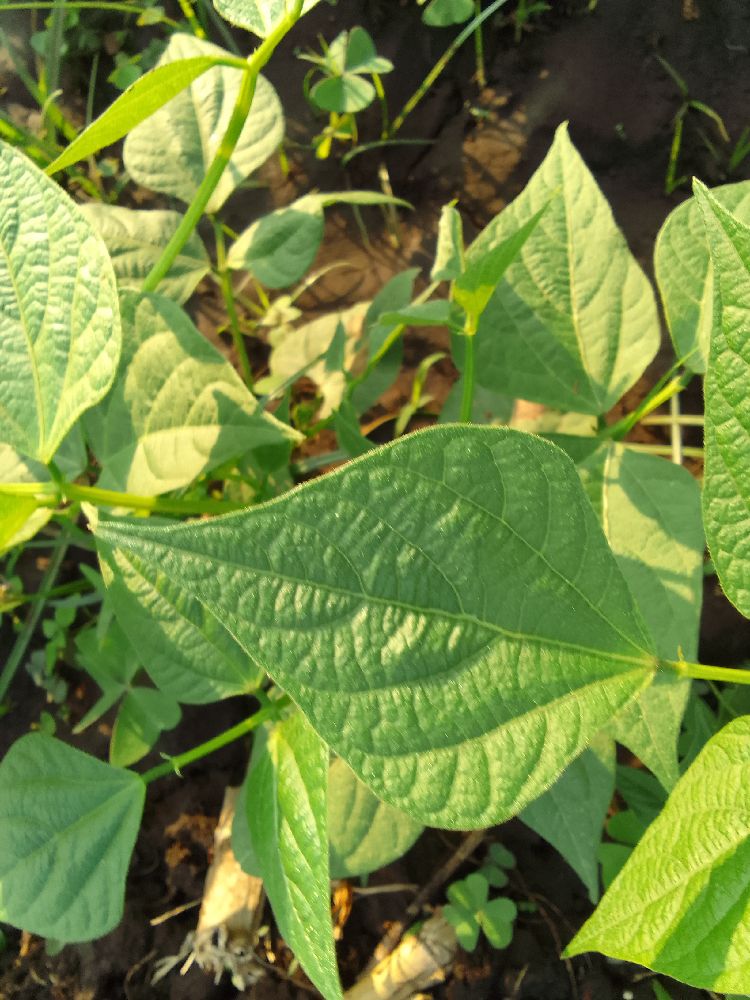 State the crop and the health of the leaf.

common bean, healthy
